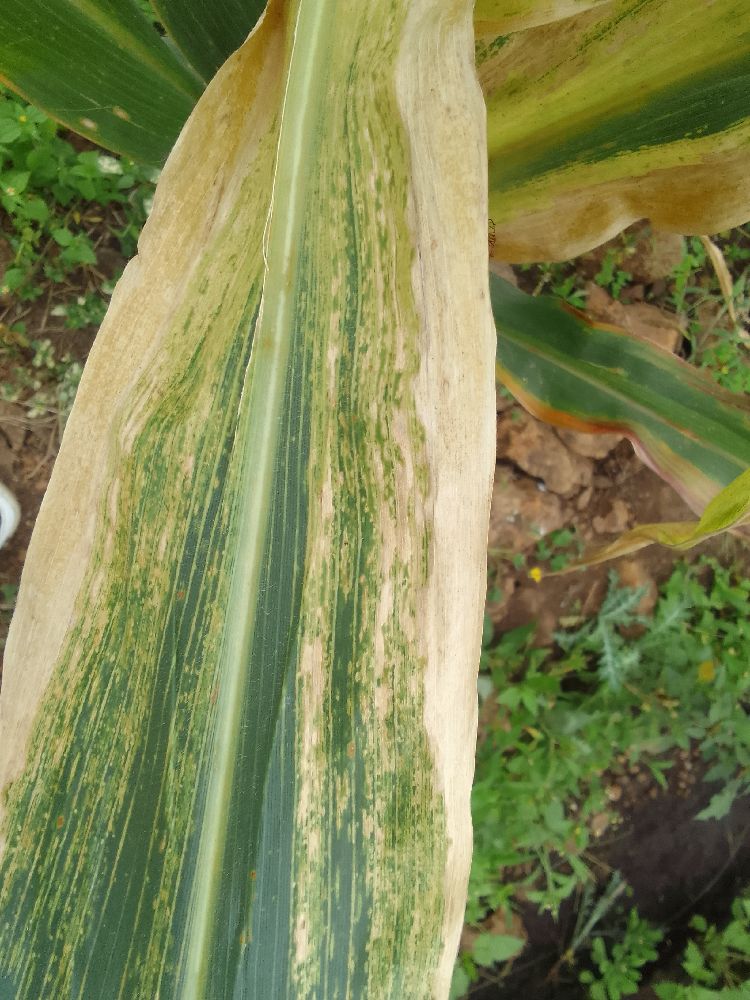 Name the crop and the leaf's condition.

maize, maize lethal necrosis
